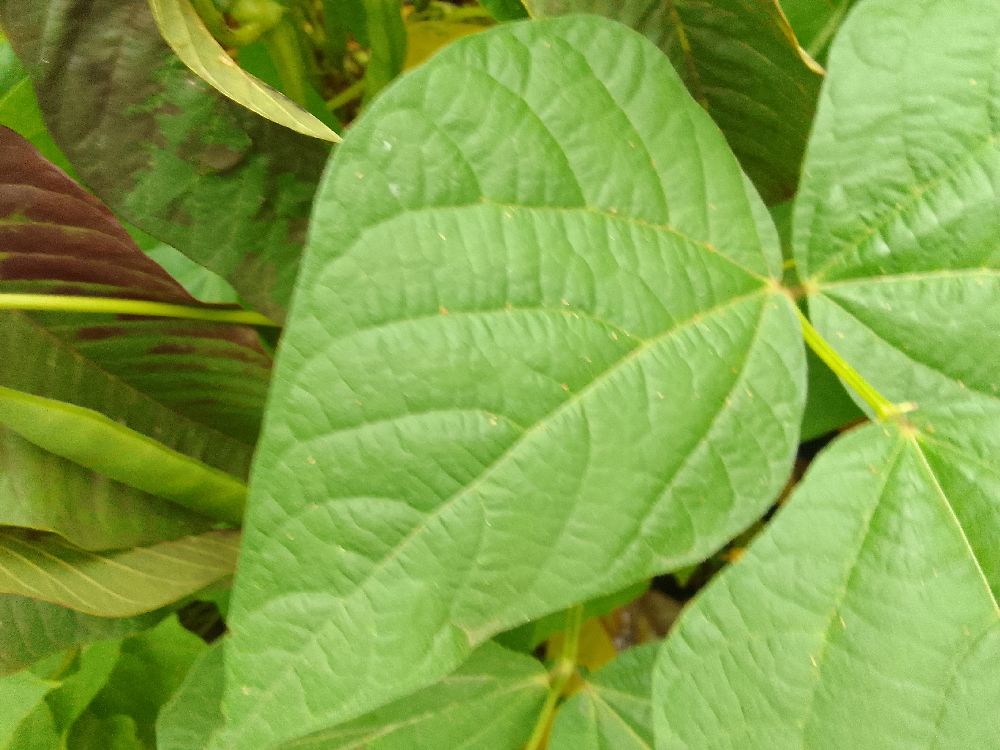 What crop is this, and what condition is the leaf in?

common bean, healthy
